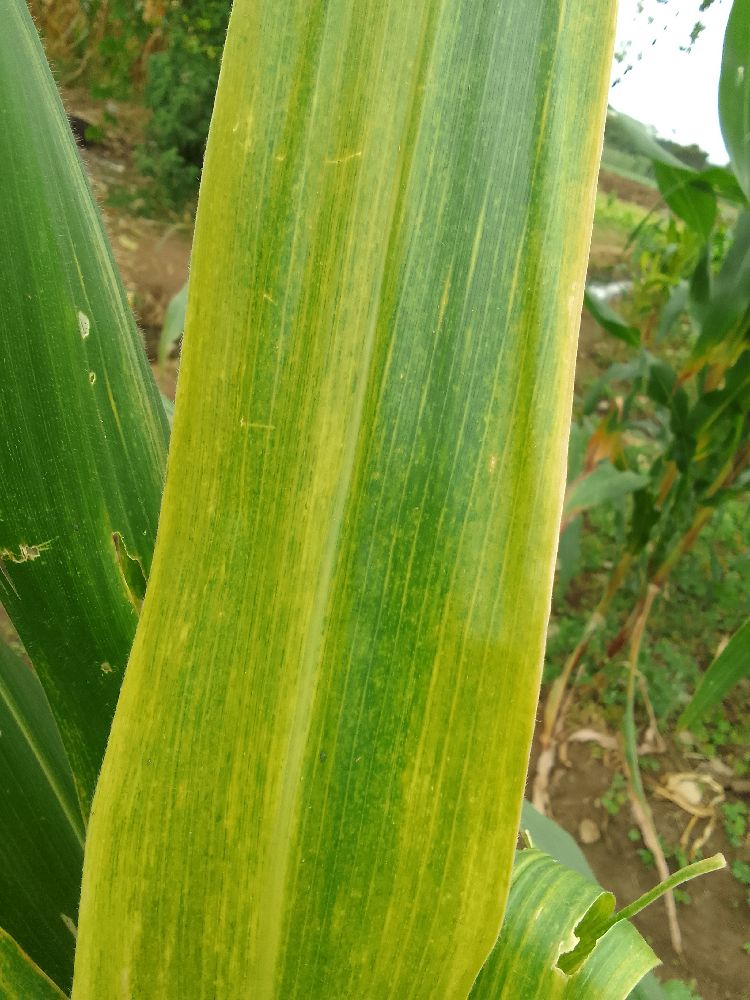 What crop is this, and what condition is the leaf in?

maize, maize lethal necrosis
